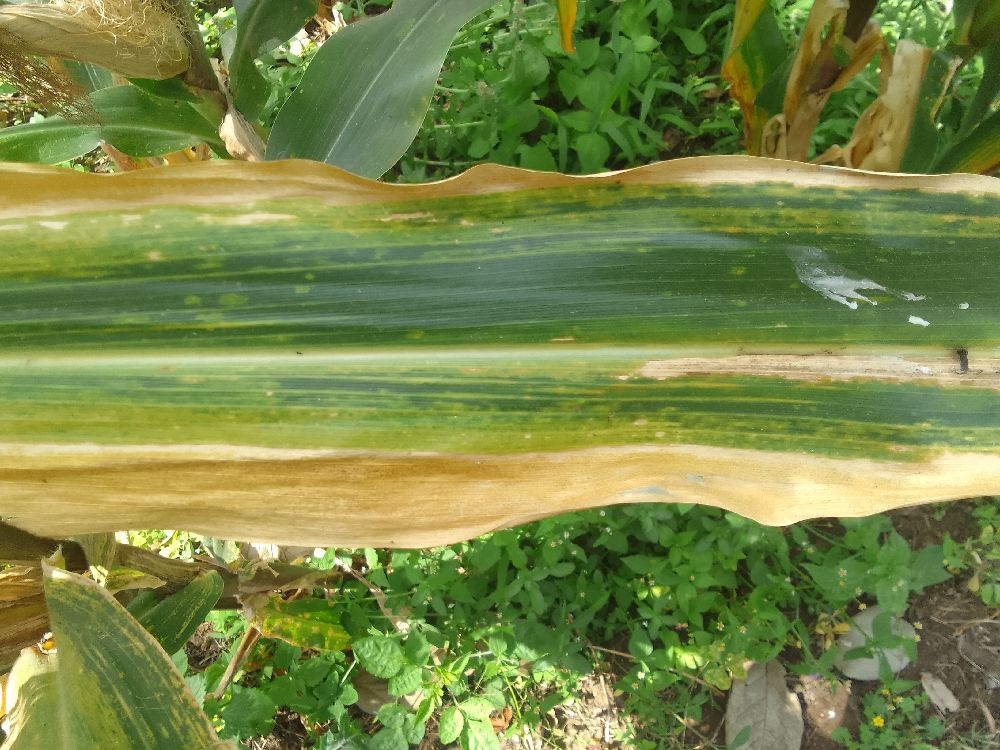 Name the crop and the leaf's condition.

maize, maize lethal necrosis
